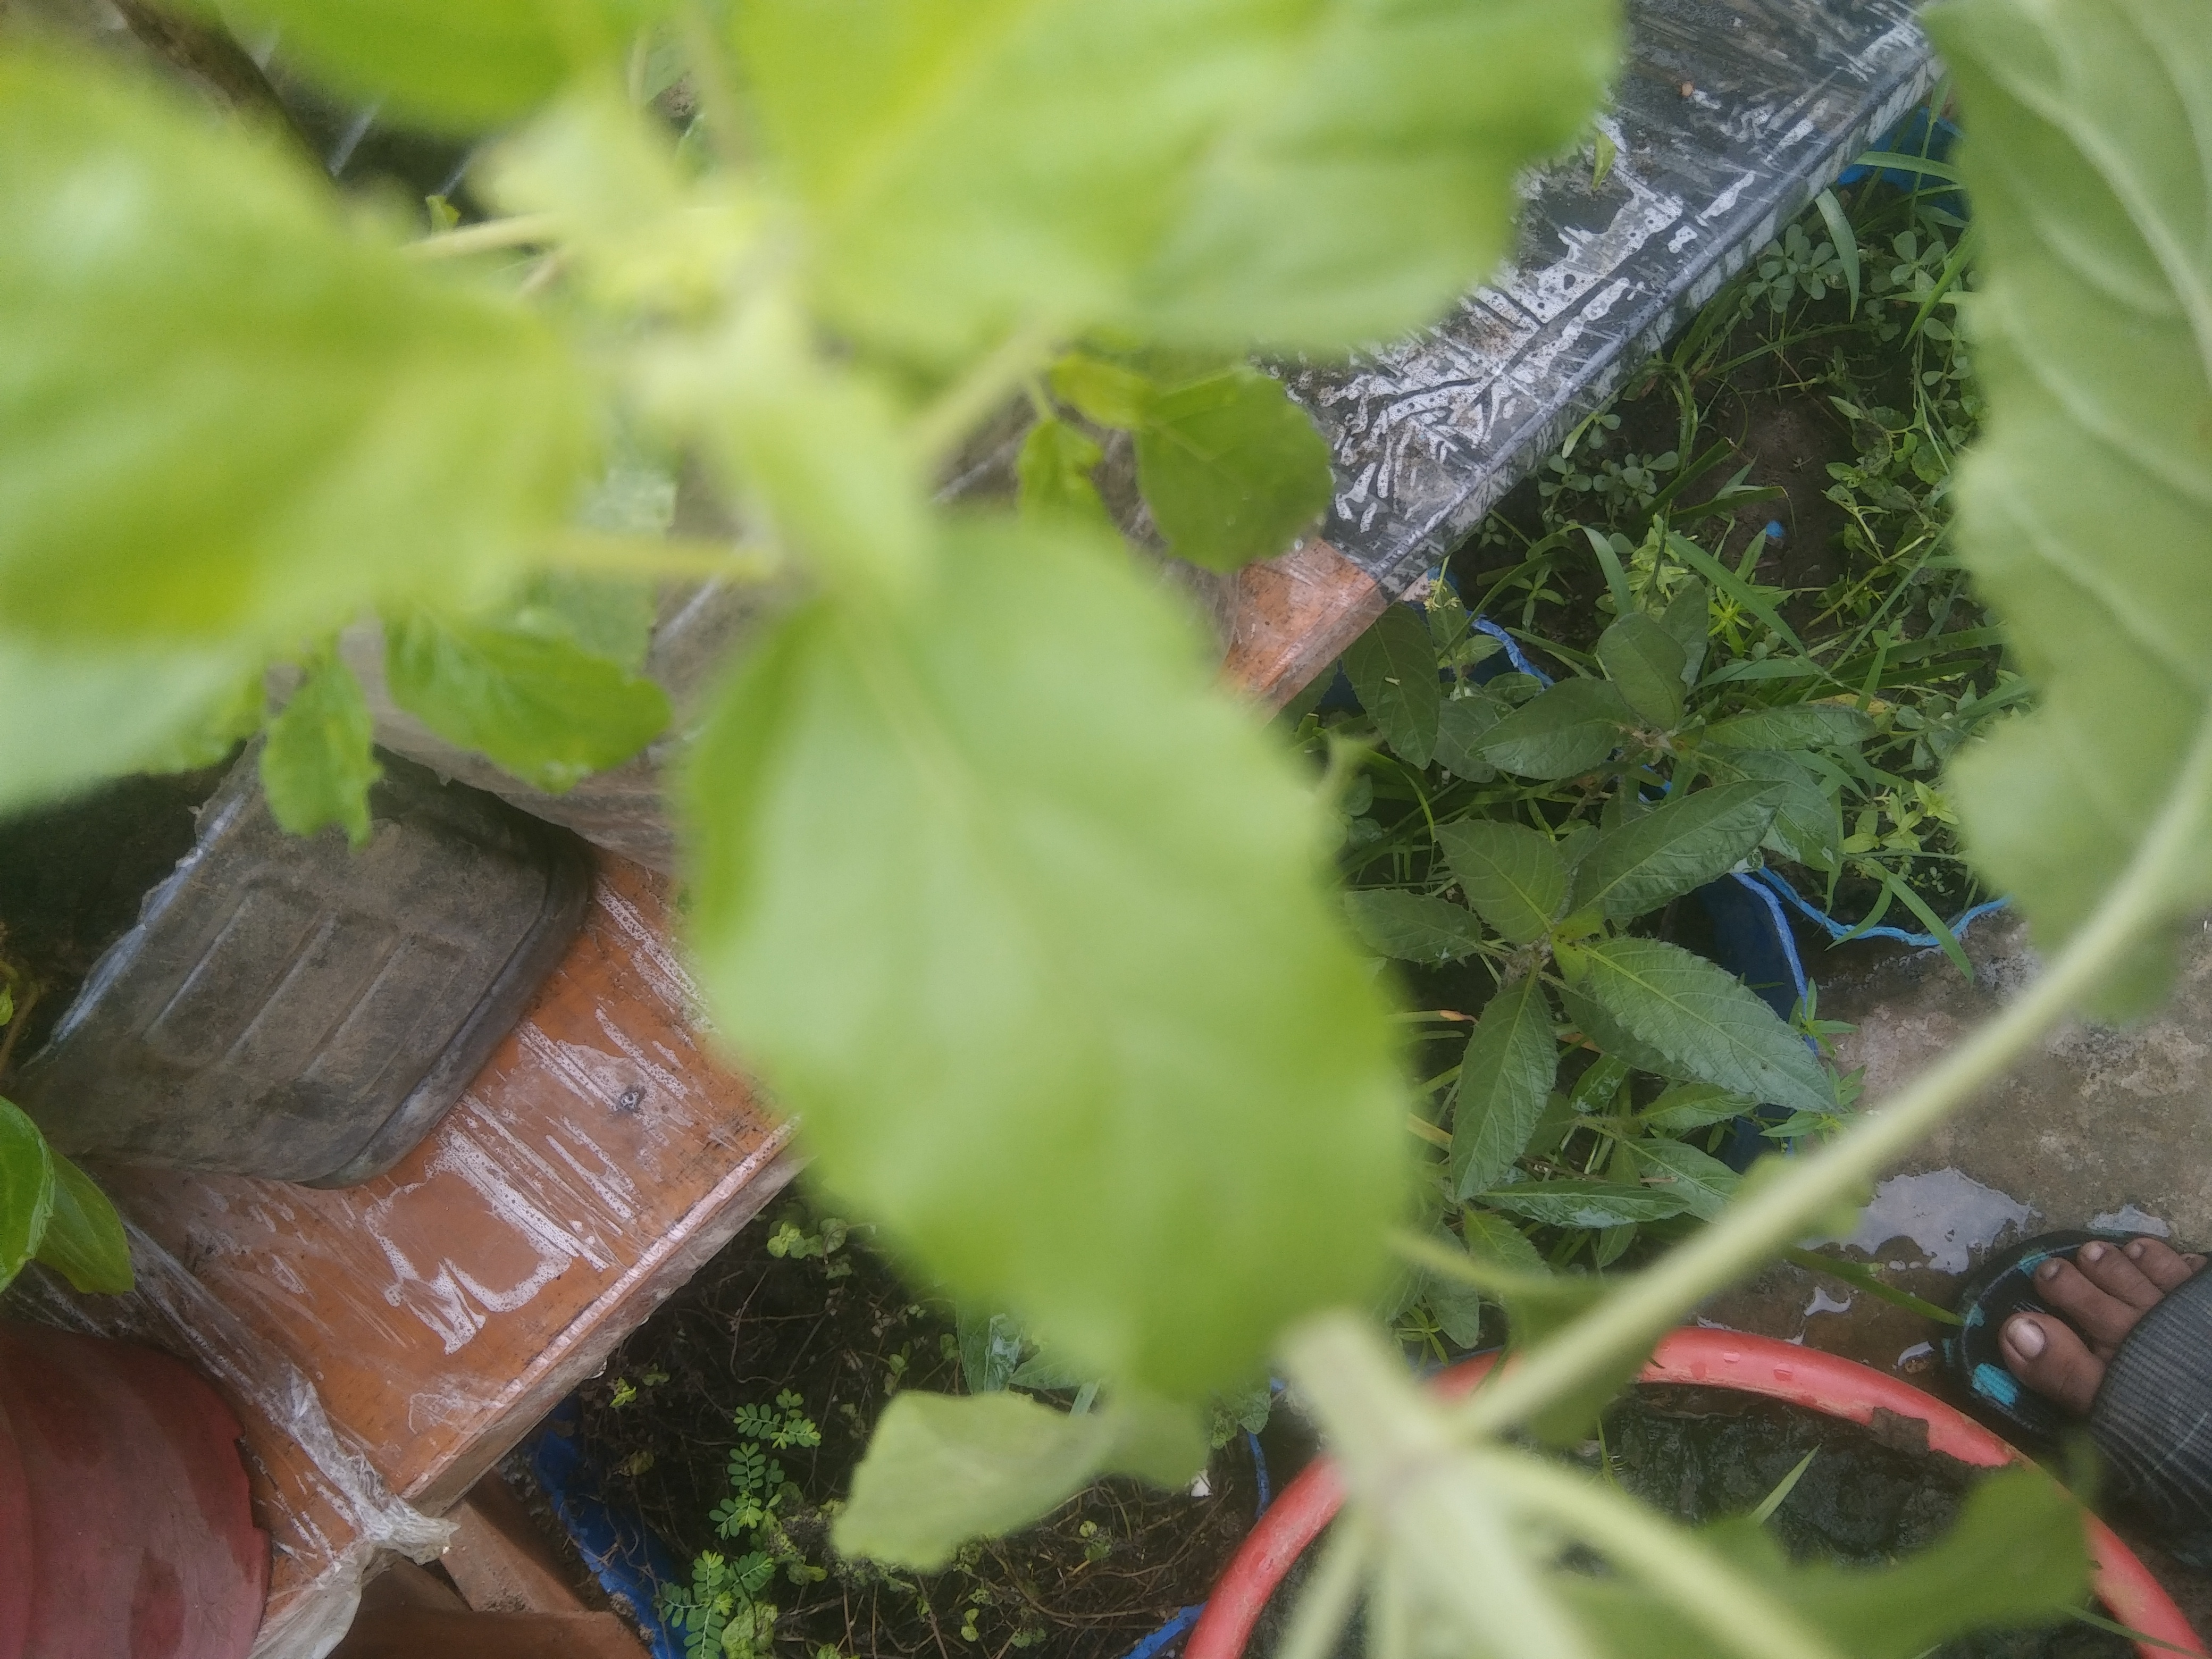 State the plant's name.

tulshi
